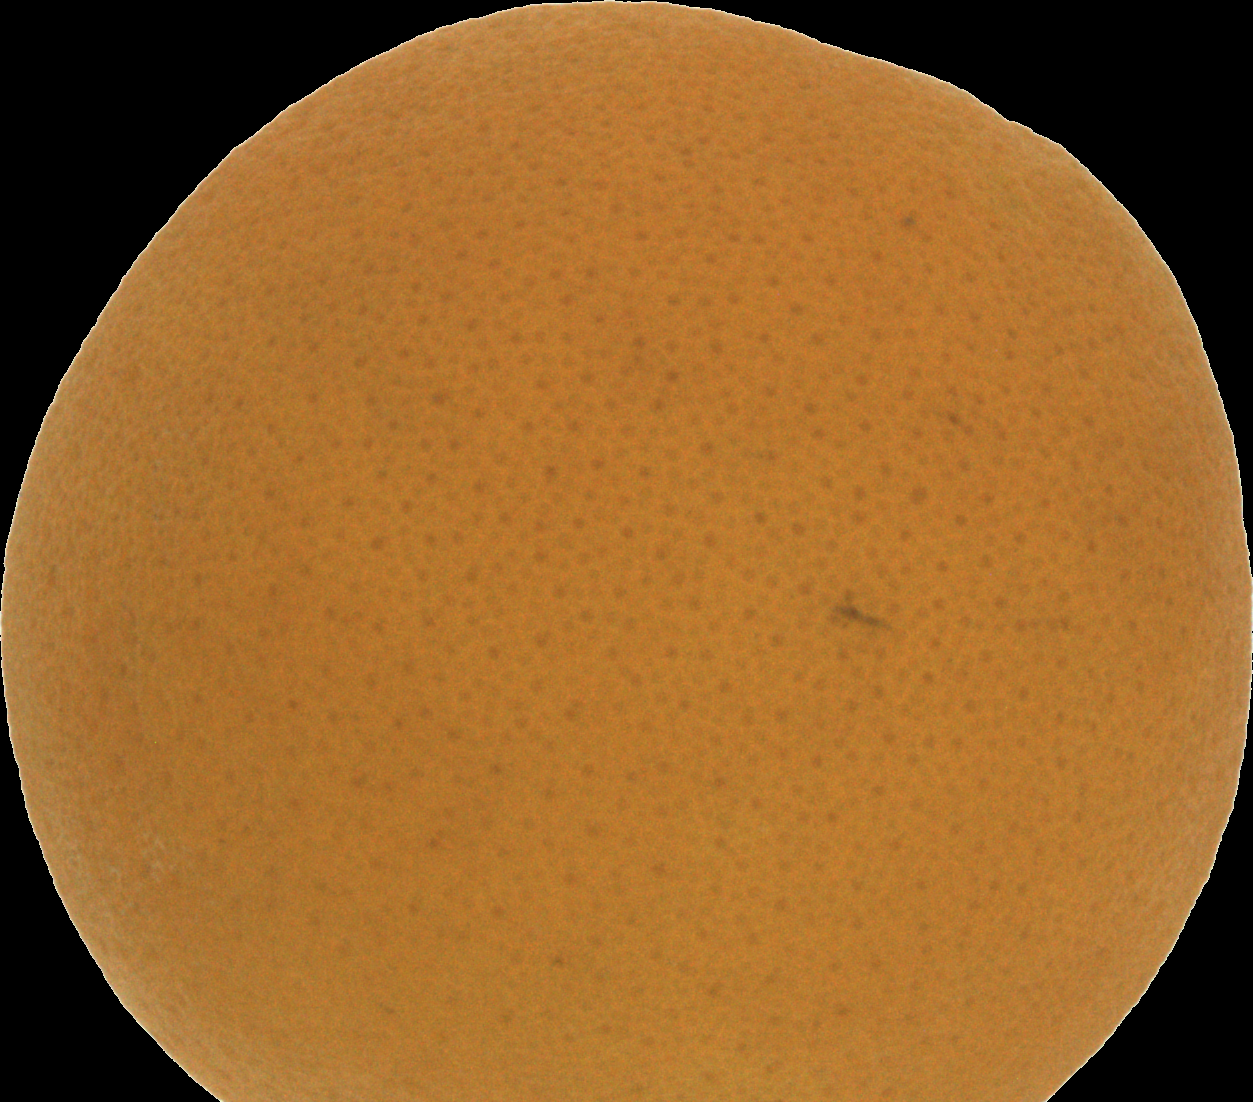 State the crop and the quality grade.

orange, good
